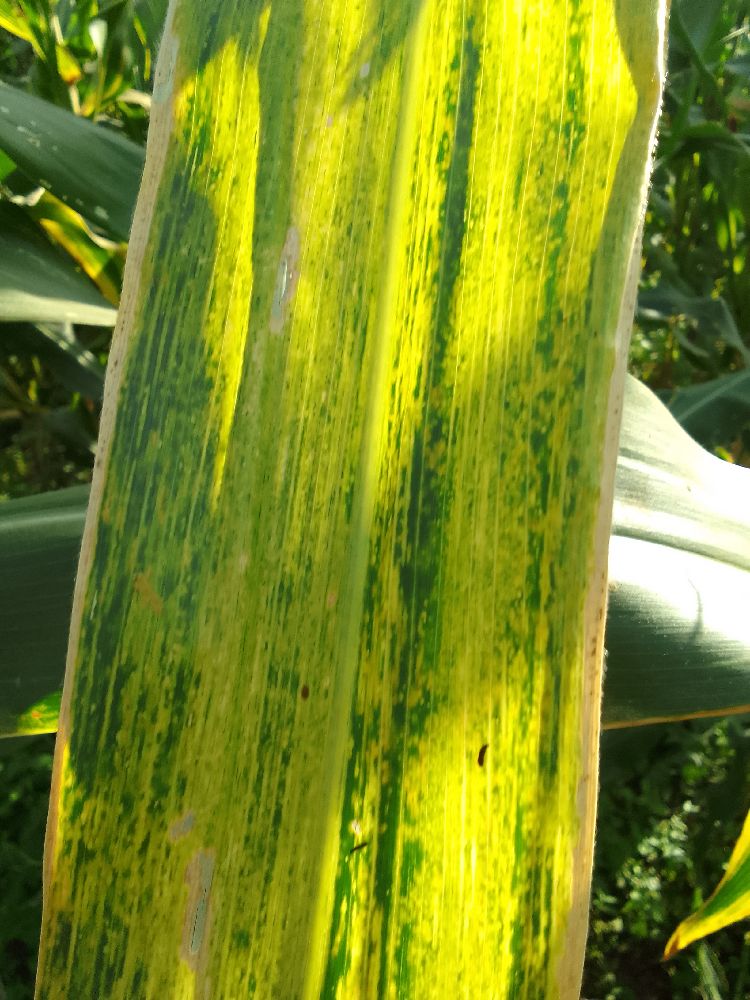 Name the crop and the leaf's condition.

maize, maize lethal necrosis
